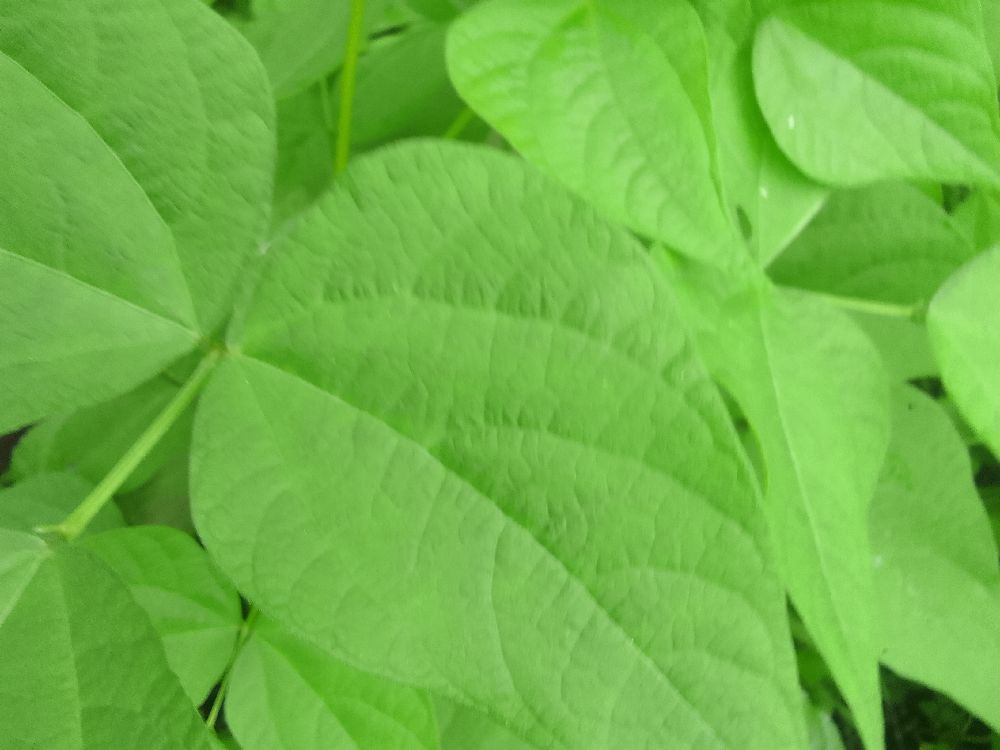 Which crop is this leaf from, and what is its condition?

common bean, healthy
